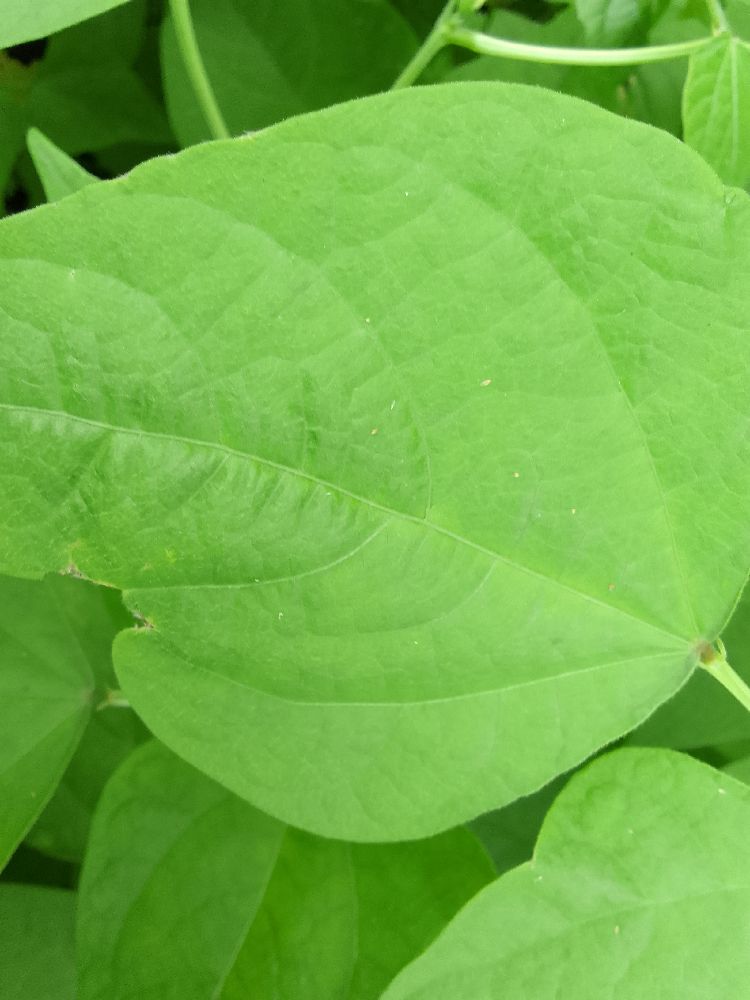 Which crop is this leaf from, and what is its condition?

common bean, healthy
